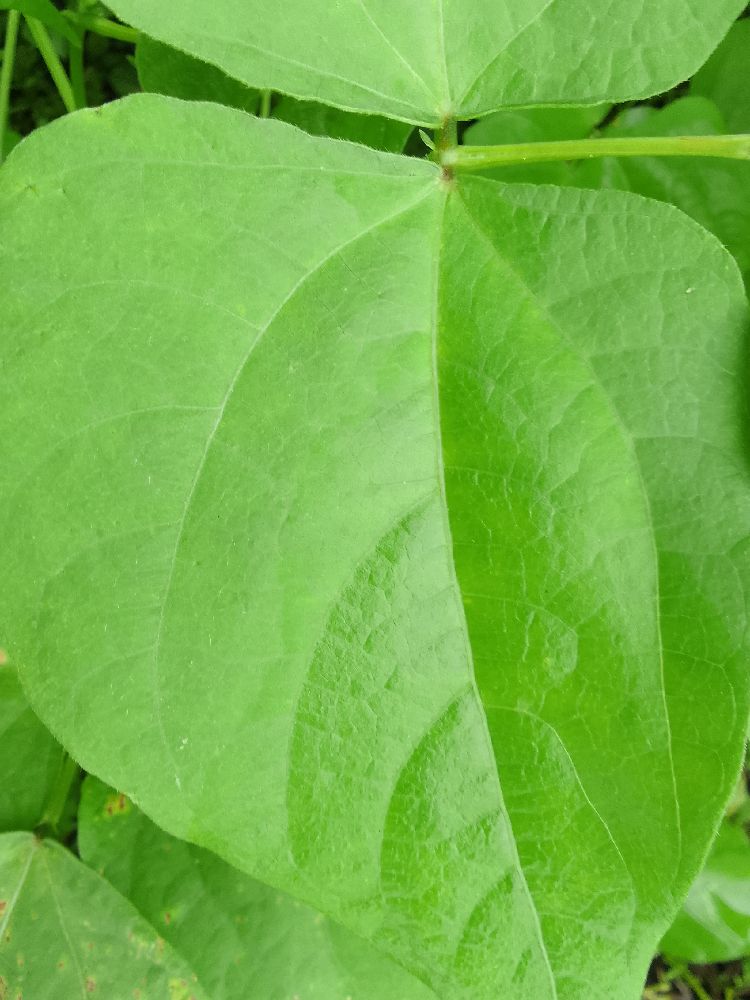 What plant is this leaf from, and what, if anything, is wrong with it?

common bean, healthy
